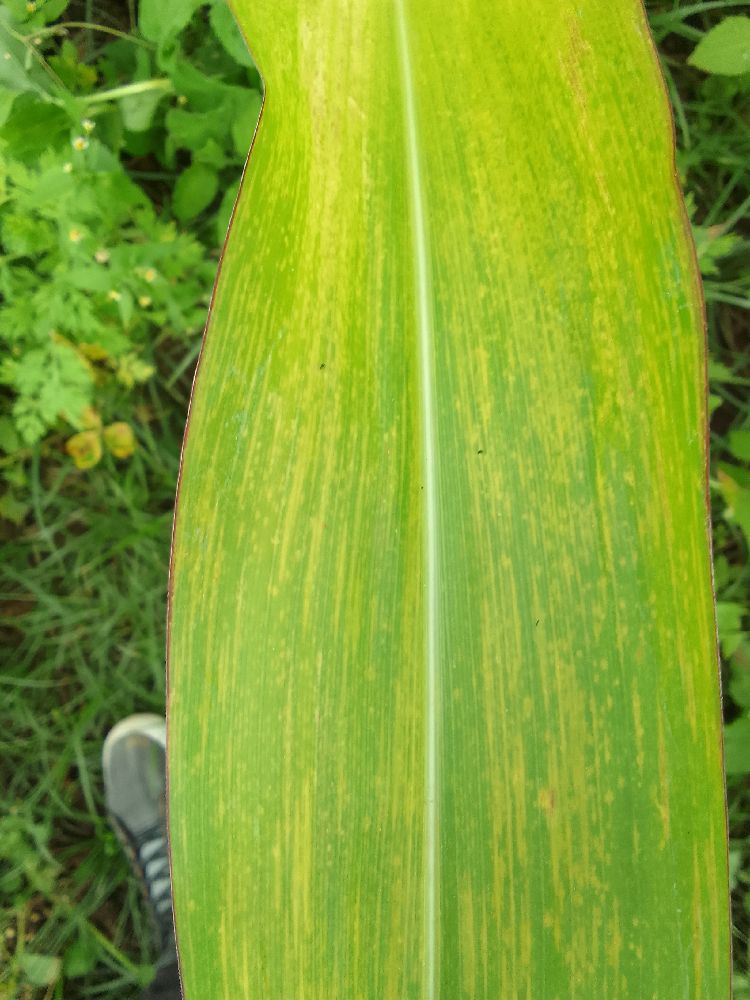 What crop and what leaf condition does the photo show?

maize, maize lethal necrosis
